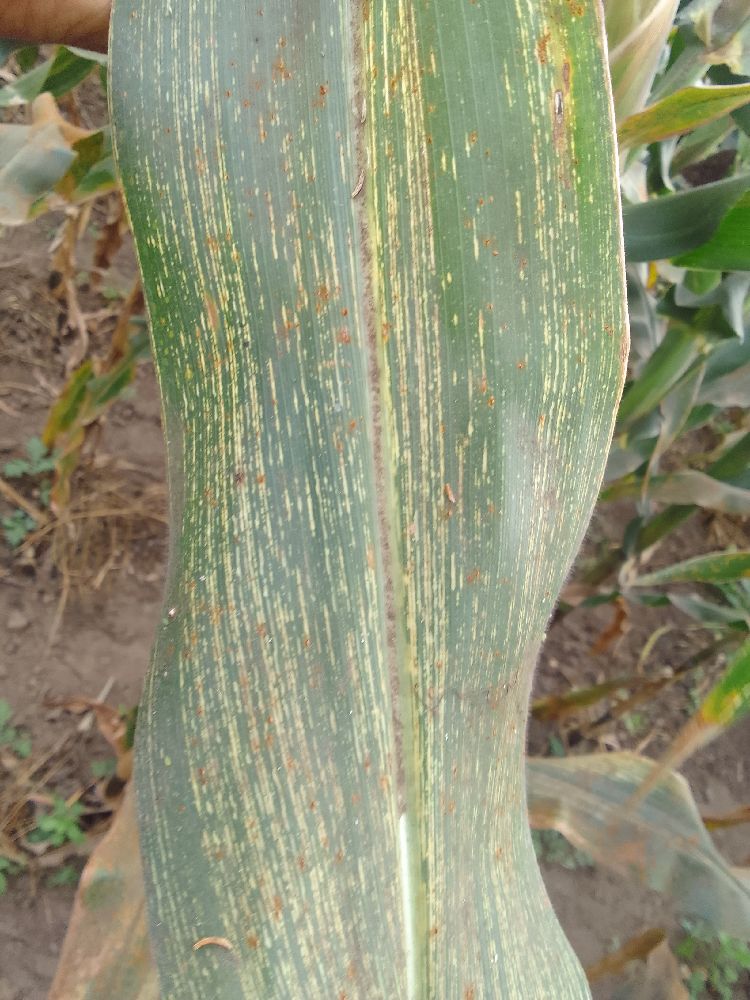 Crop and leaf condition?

maize, maize streak virus
